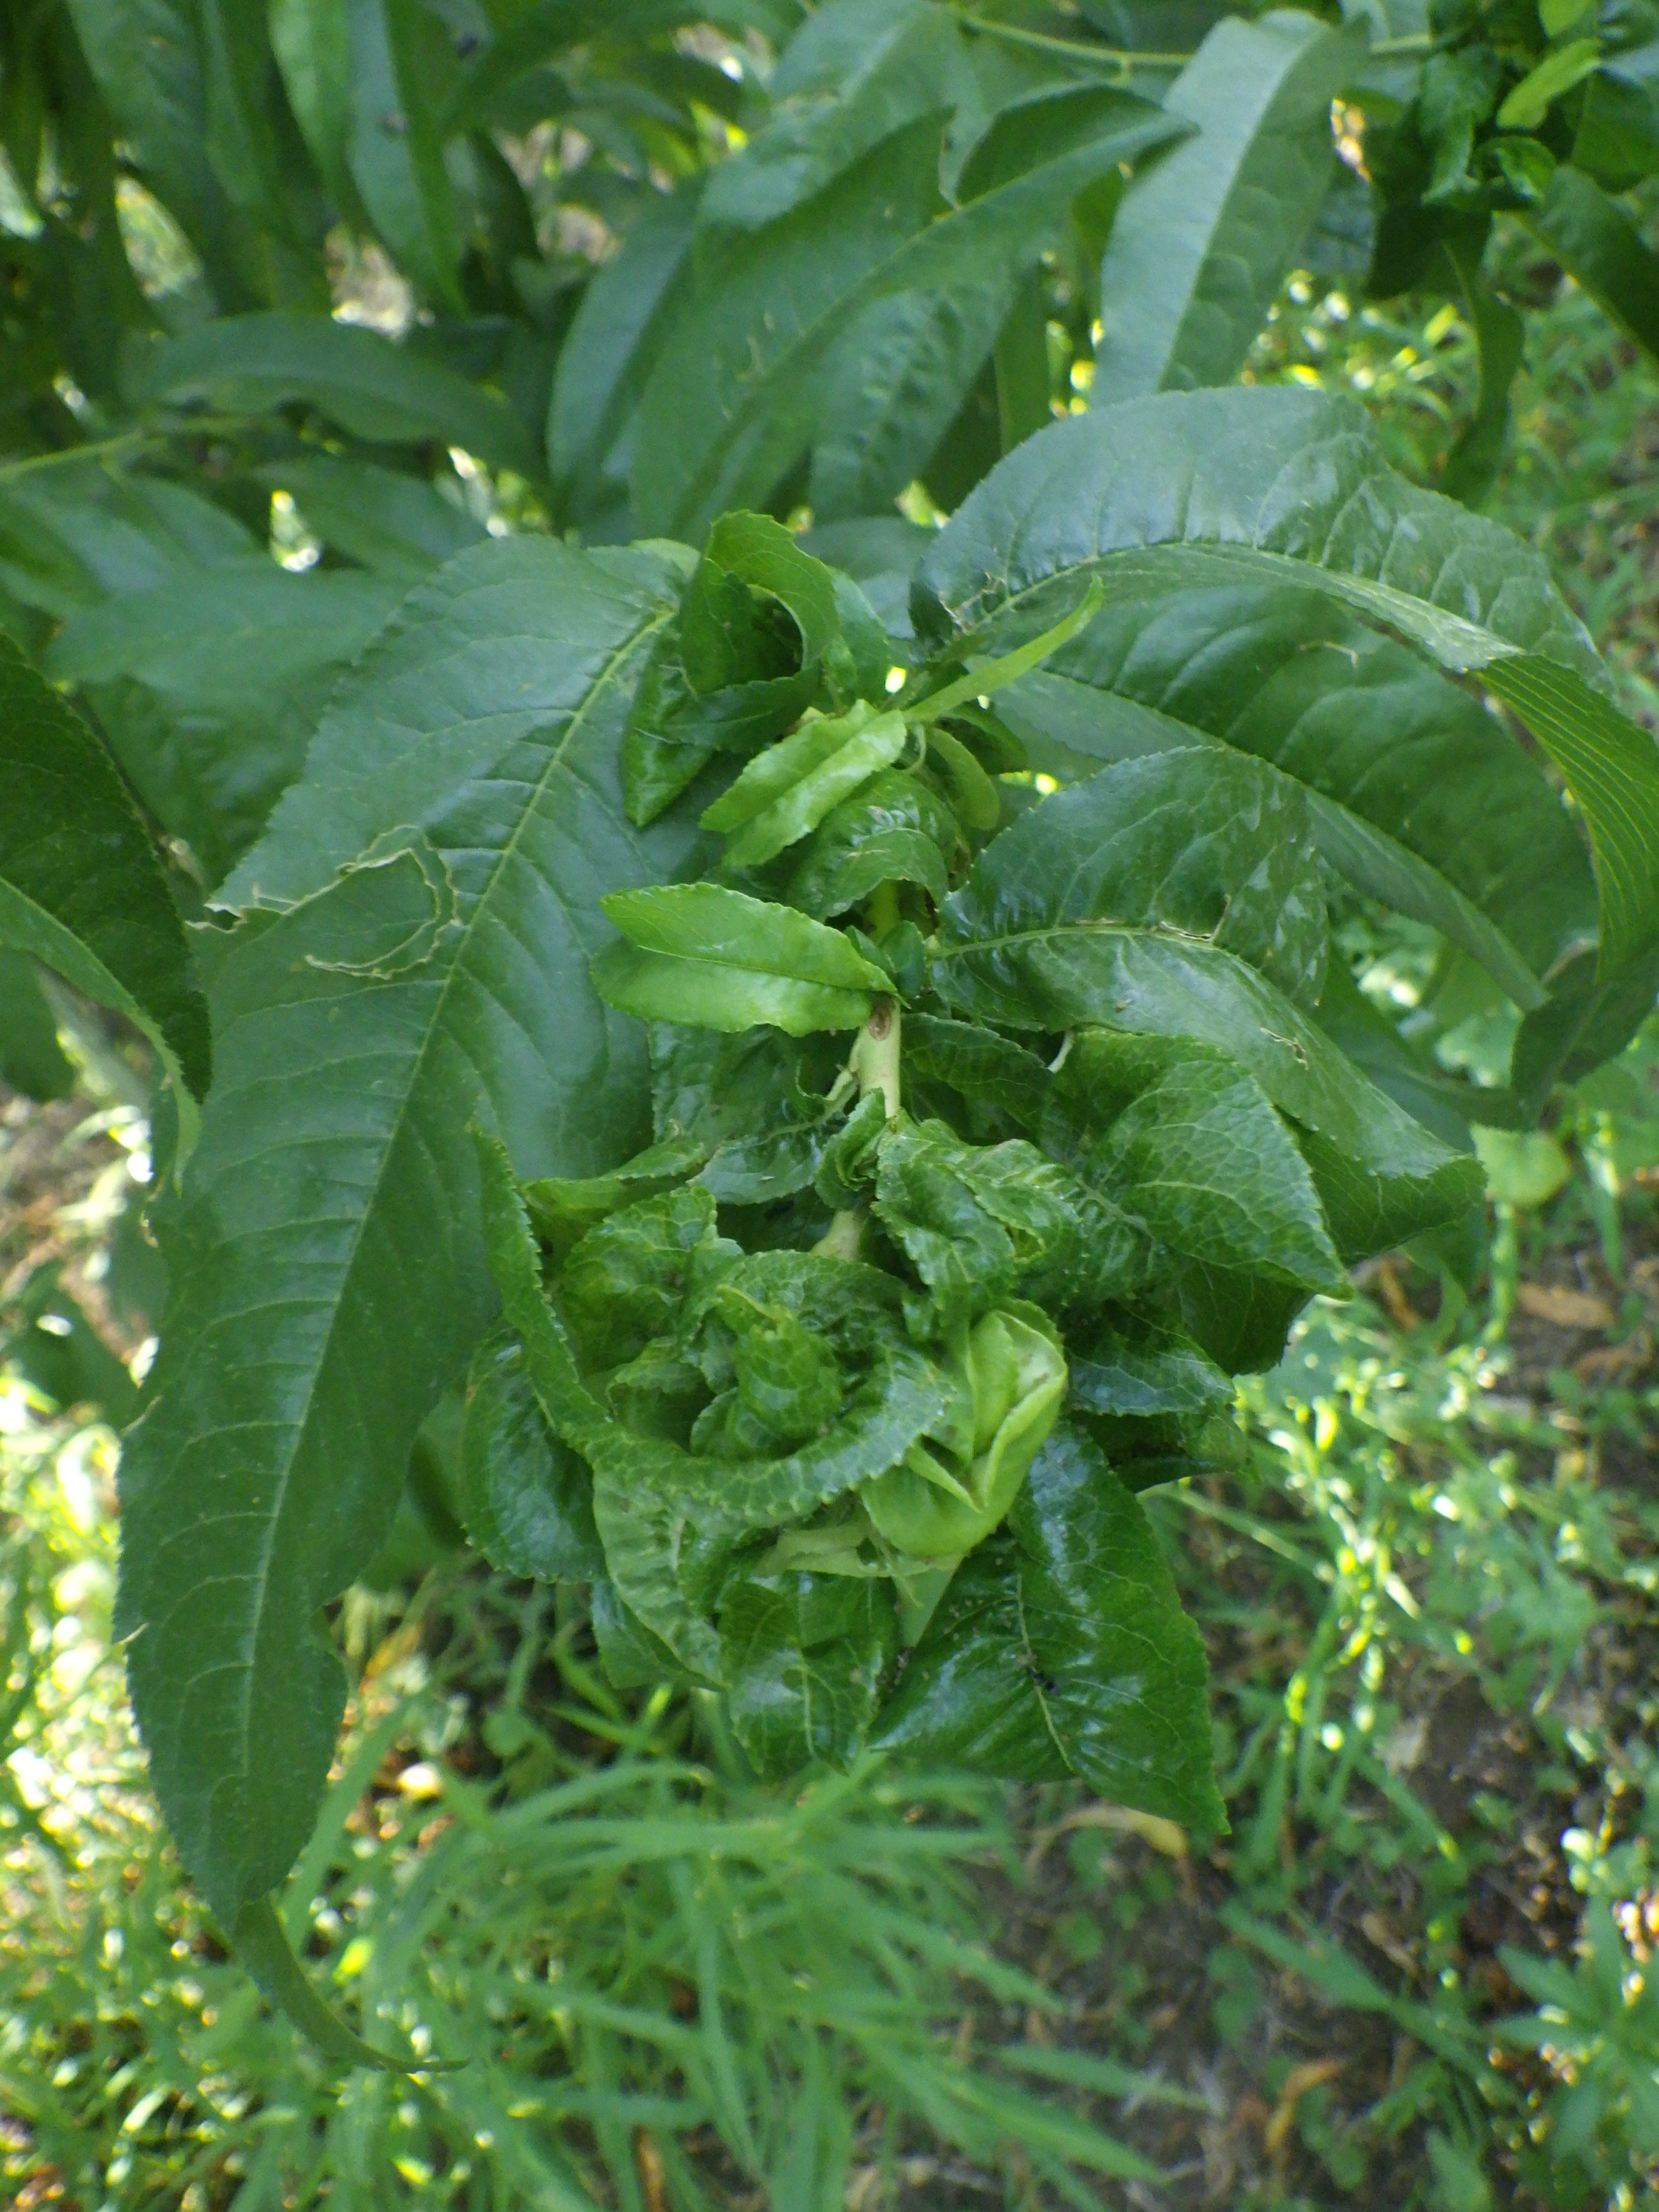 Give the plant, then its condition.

peach, aphids, phytophagous
